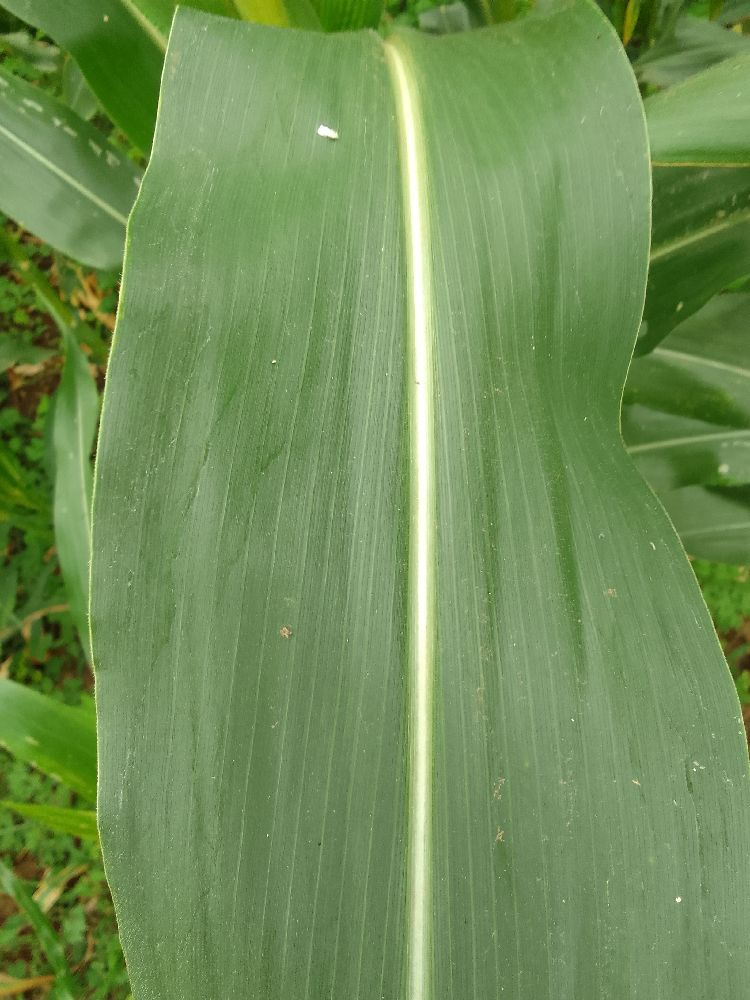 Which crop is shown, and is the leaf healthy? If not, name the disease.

maize, healthy
